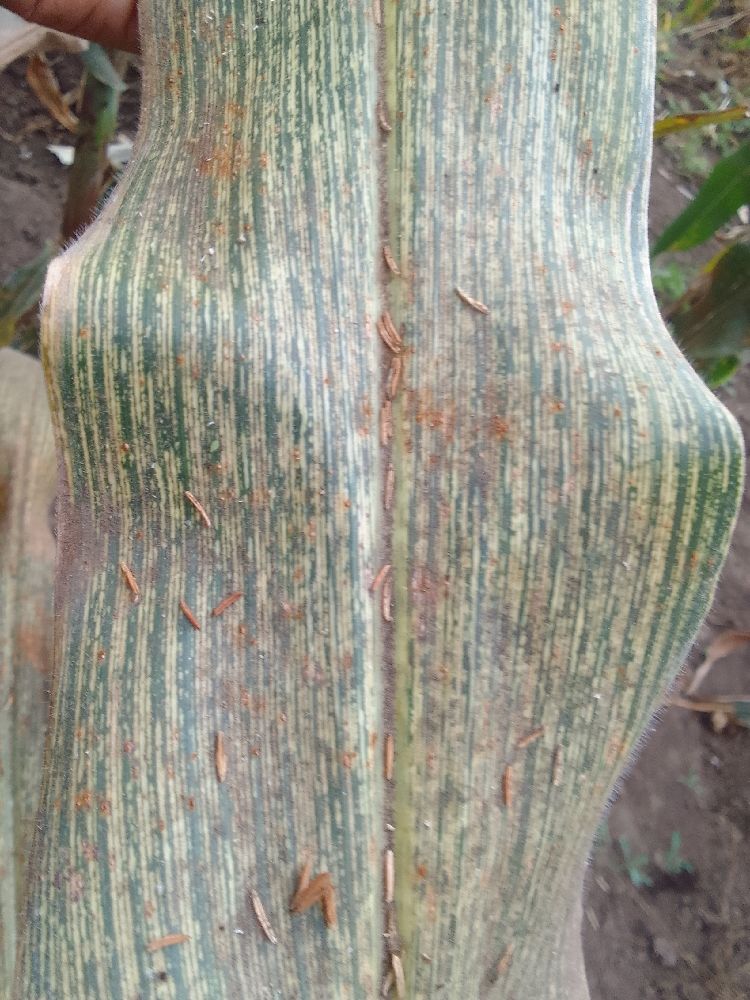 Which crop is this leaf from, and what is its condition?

maize, maize streak virus
